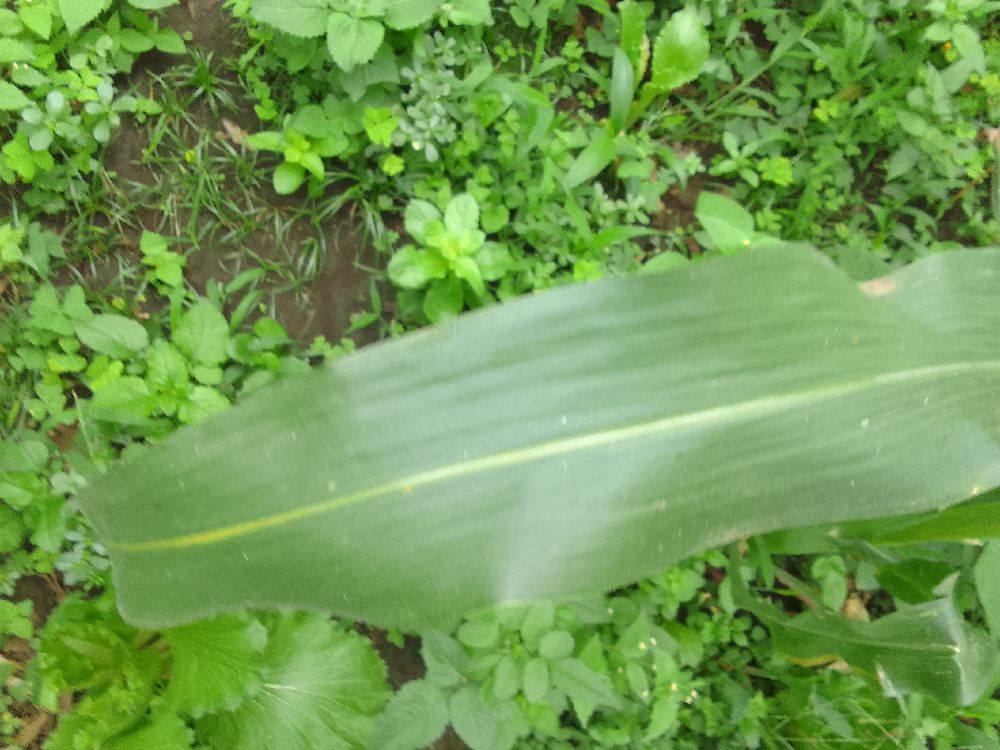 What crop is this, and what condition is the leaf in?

maize, healthy
